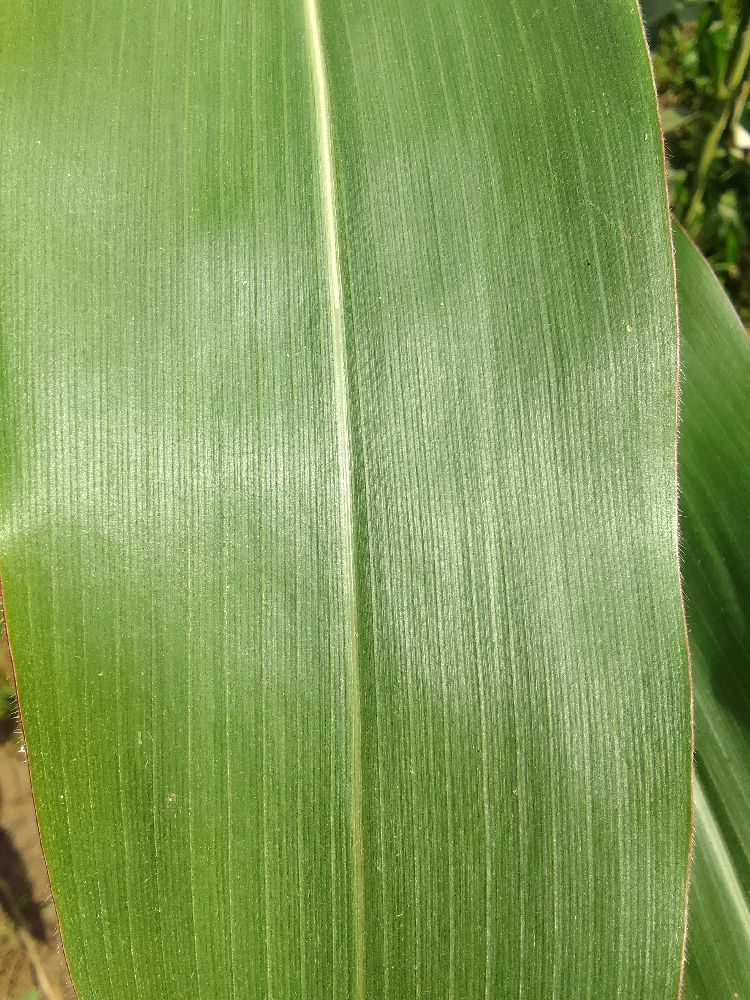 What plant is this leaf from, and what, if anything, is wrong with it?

maize, healthy
